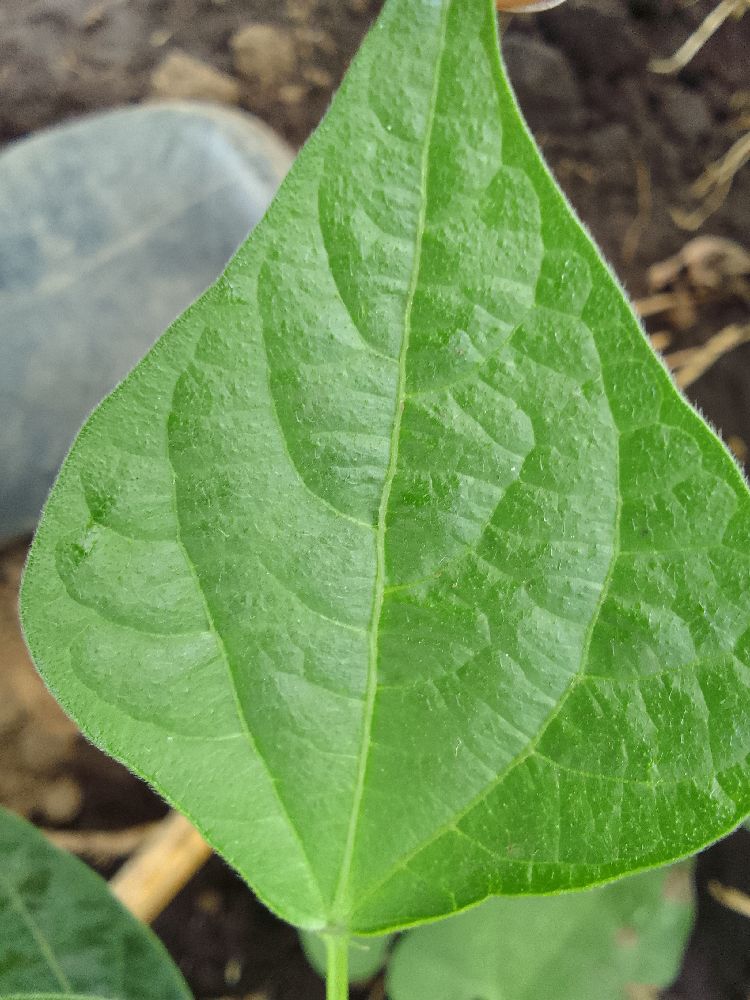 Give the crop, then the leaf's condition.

common bean, healthy
